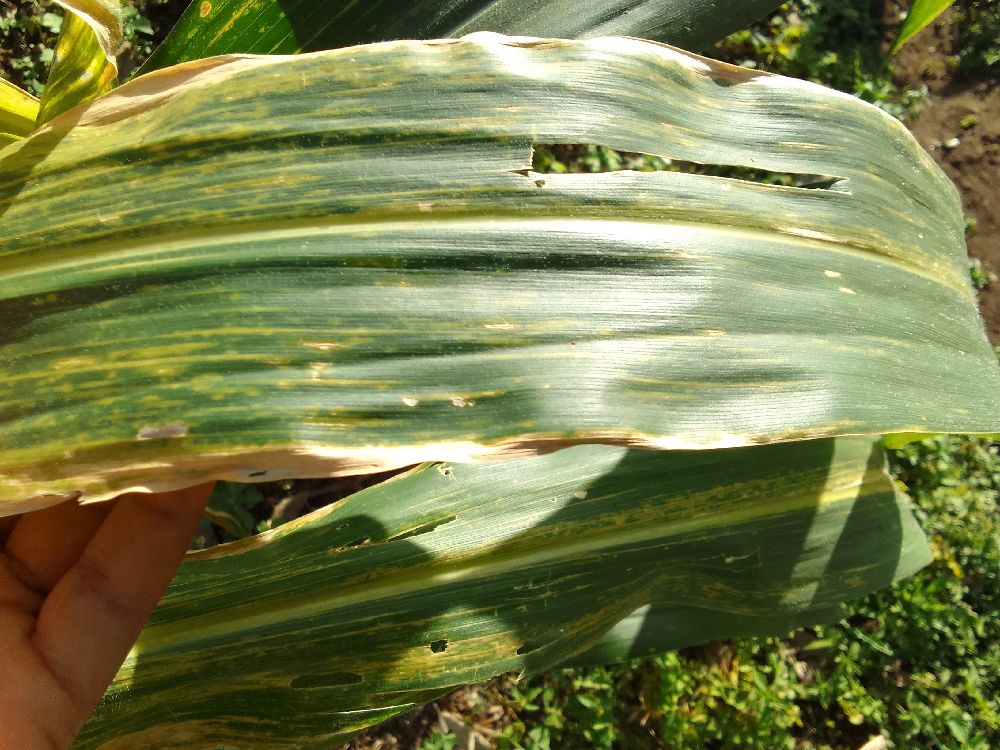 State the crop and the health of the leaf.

maize, maize lethal necrosis
